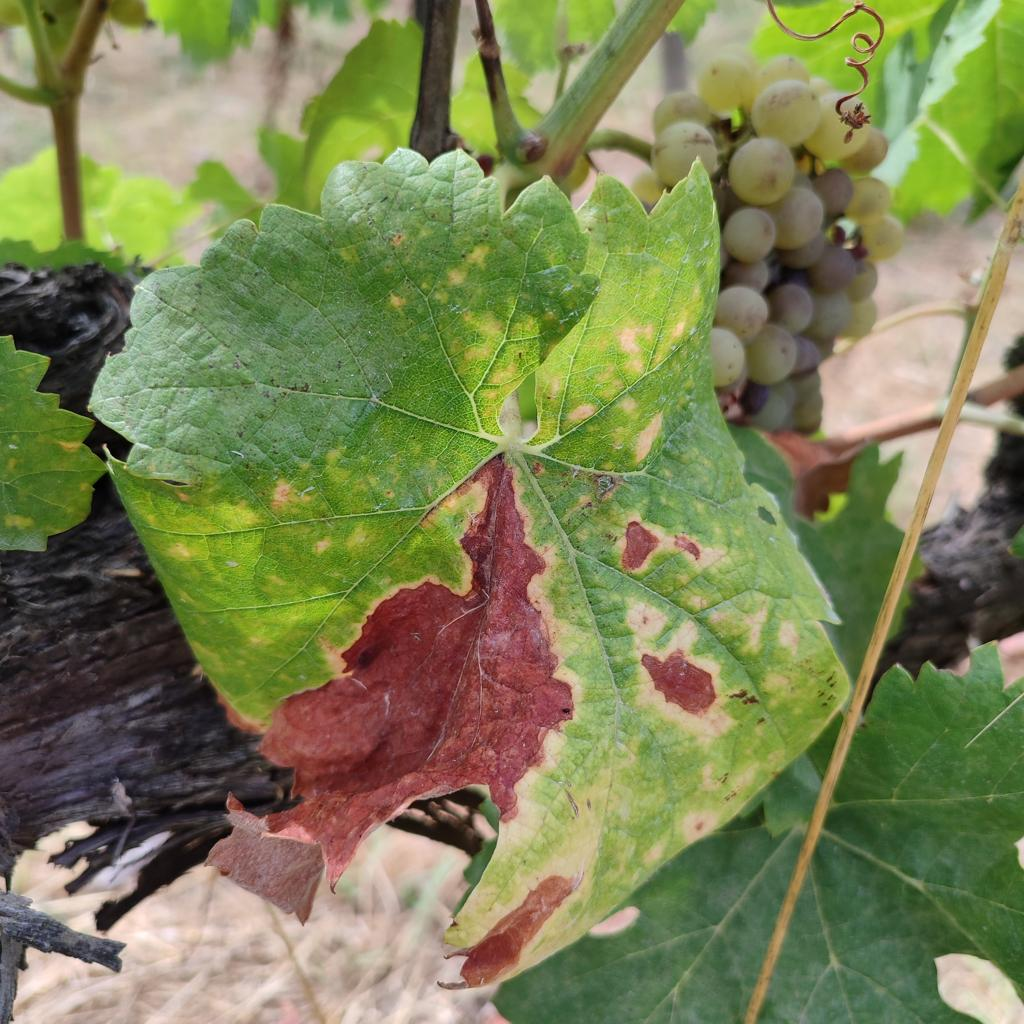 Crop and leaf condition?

grapevine, esca complex
